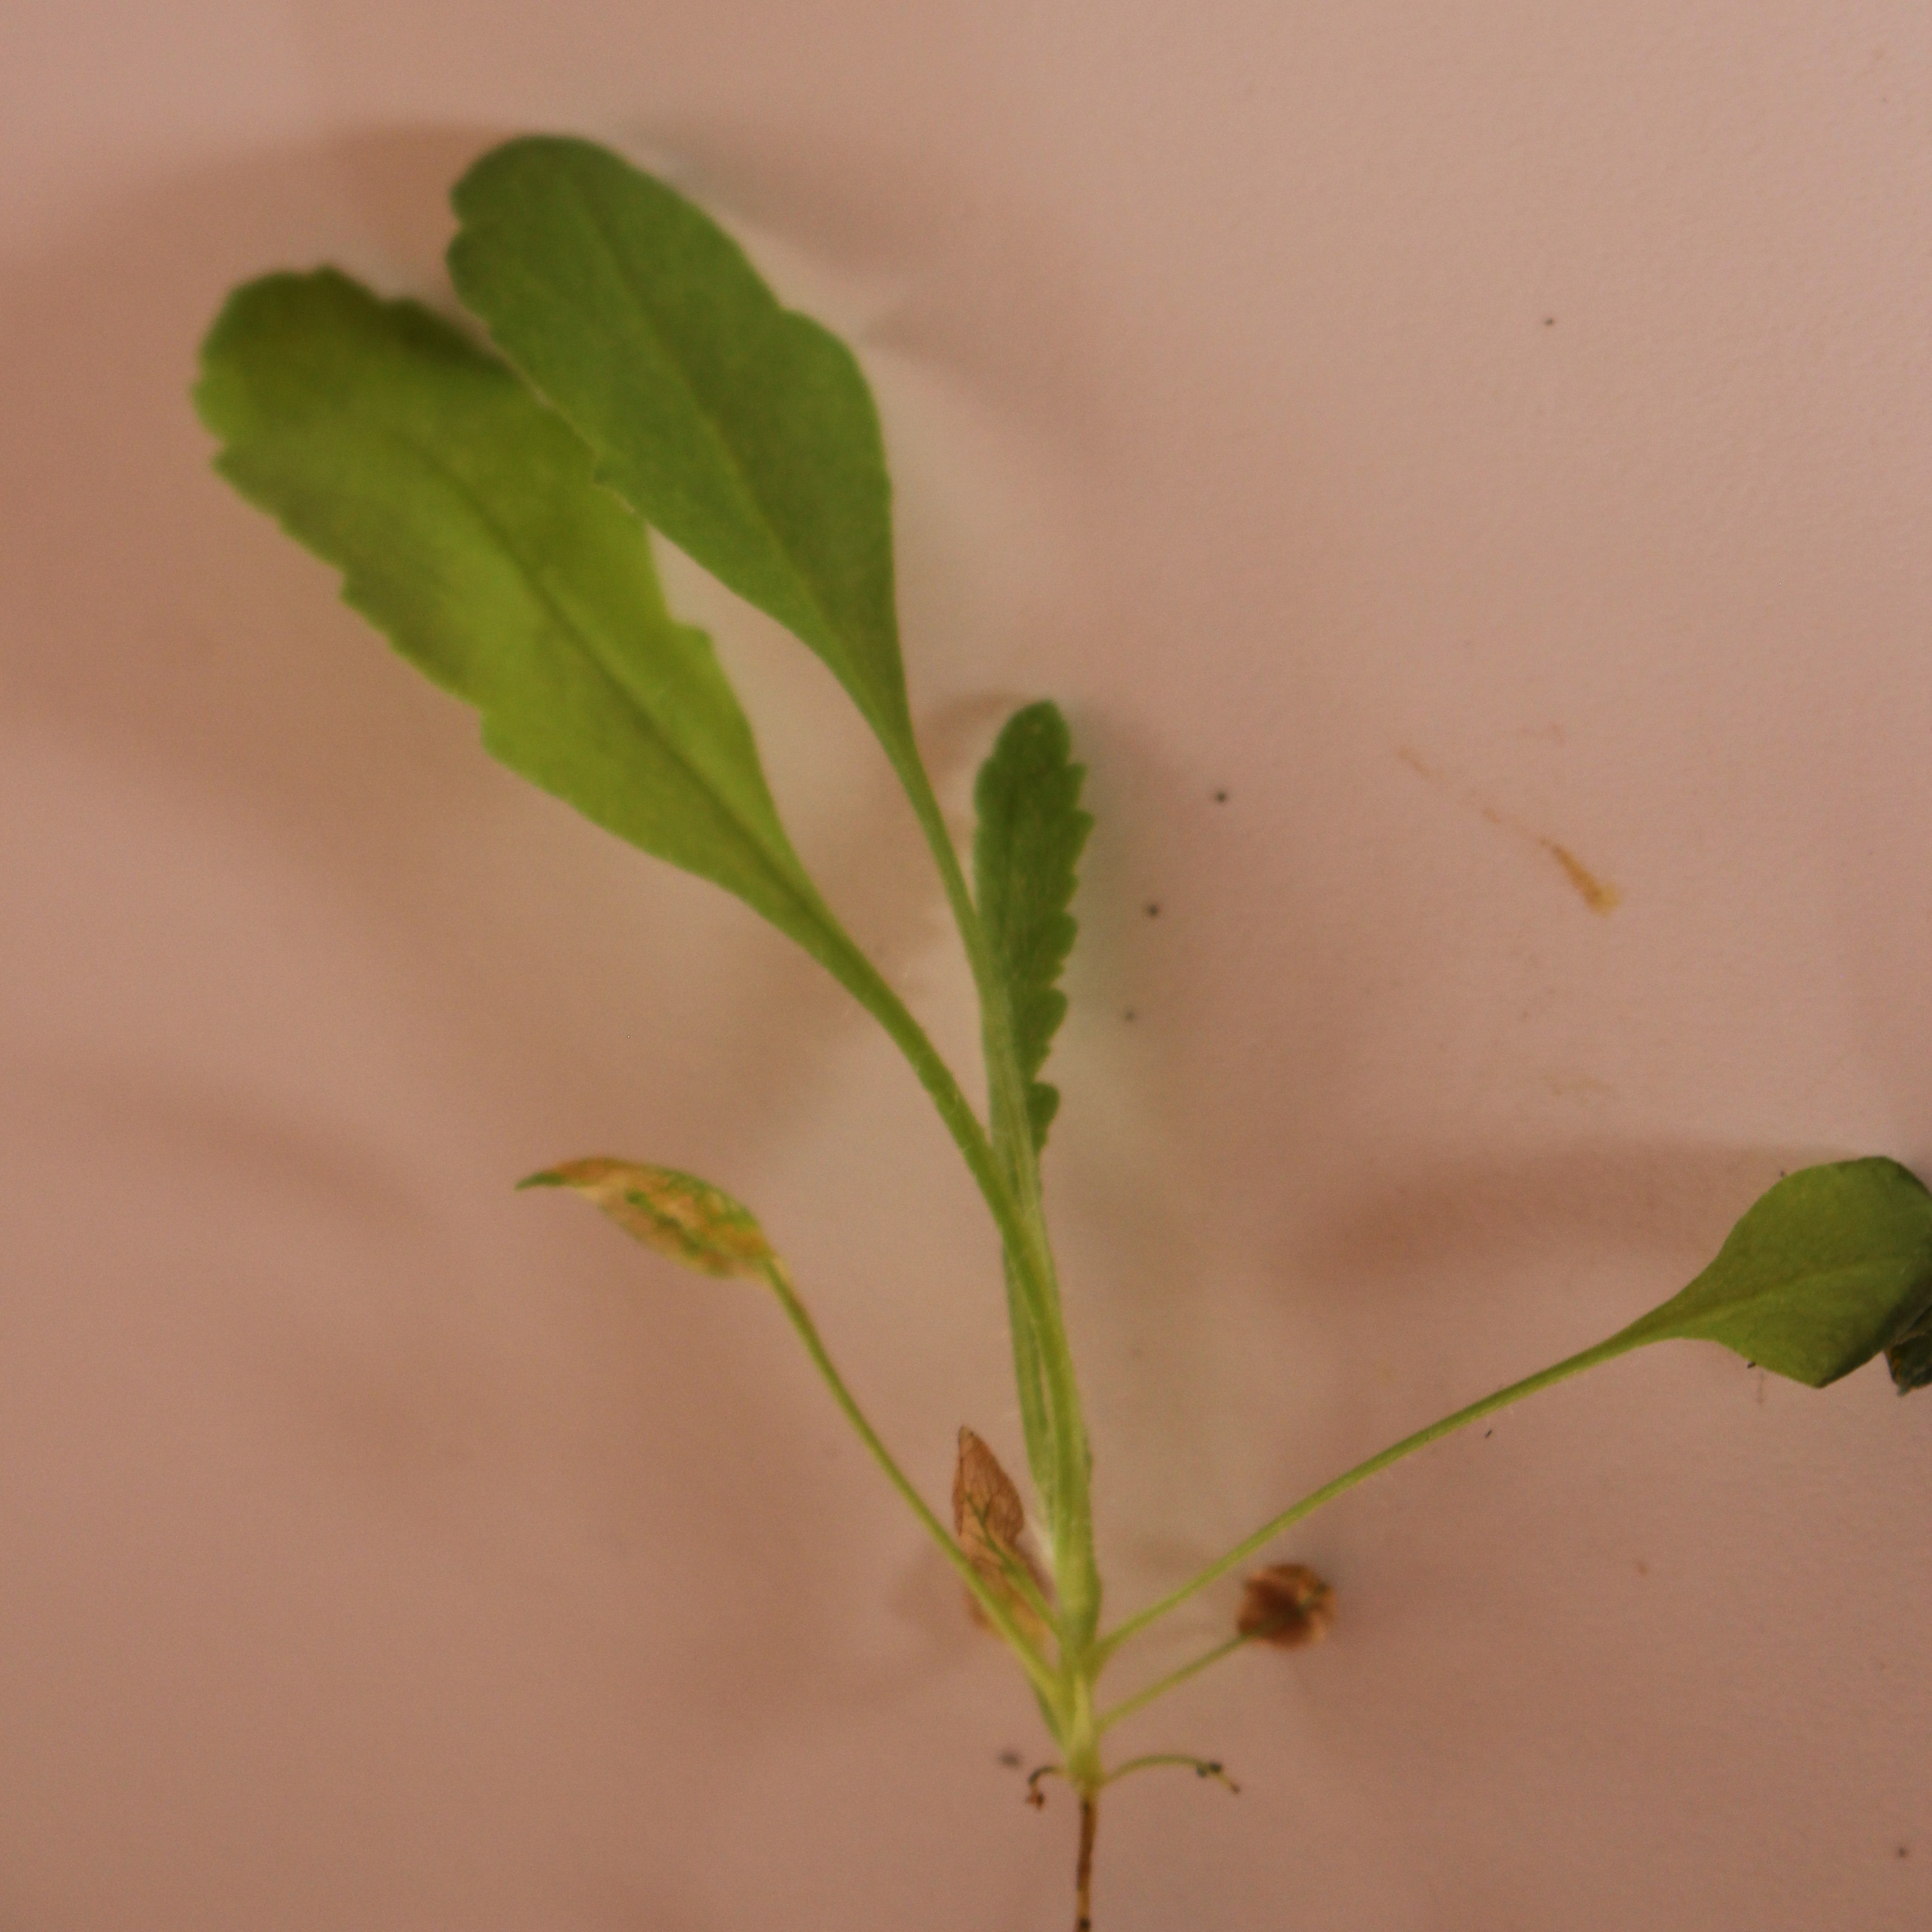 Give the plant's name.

Papaver rhoeas
